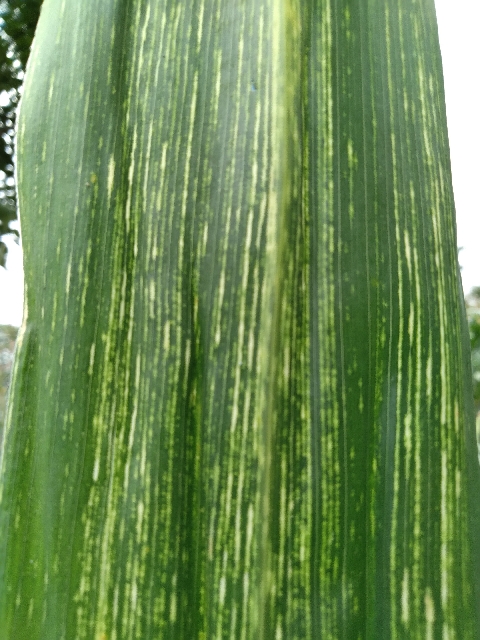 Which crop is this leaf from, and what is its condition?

maize, maize streak virus
